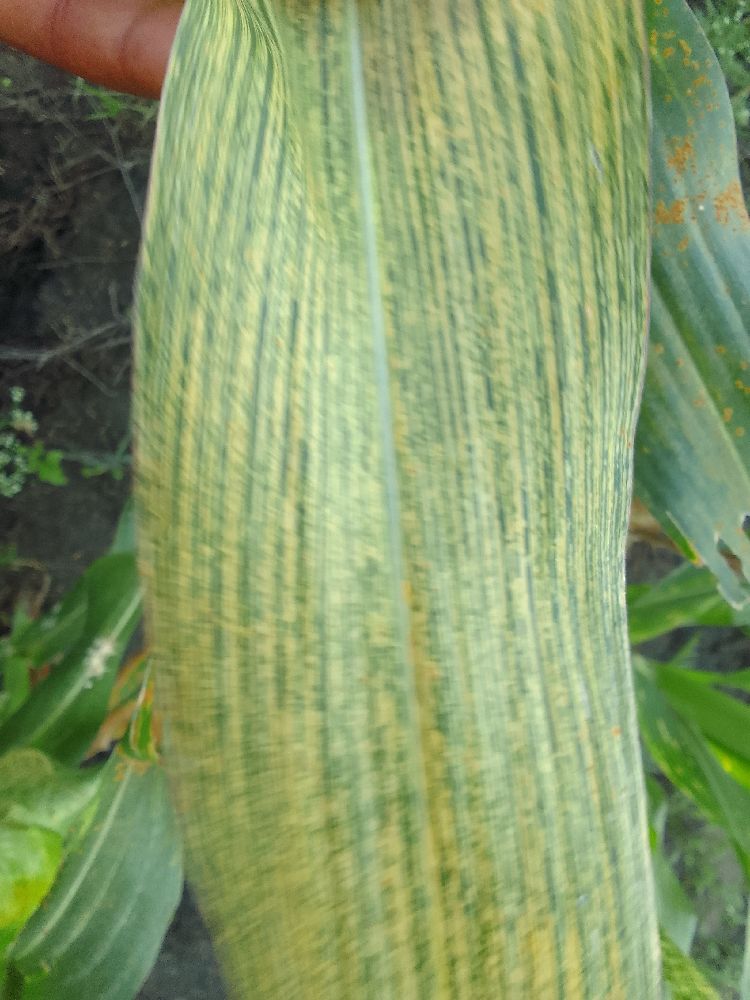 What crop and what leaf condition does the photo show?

maize, maize streak virus
